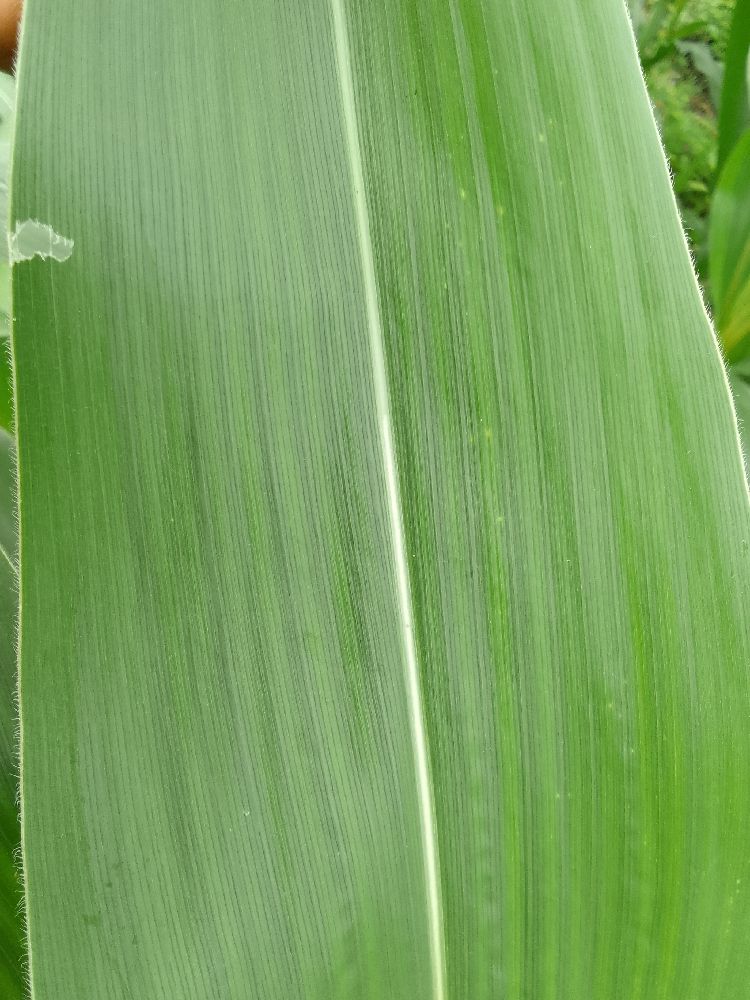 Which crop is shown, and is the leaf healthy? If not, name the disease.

maize, healthy
